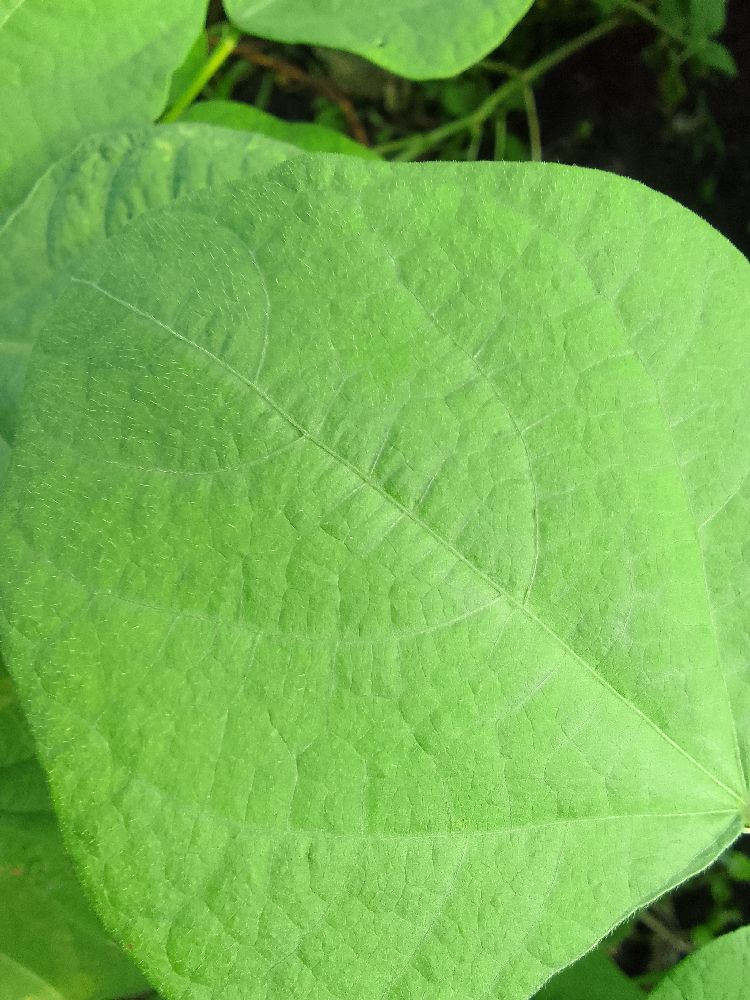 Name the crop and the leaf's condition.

common bean, healthy
